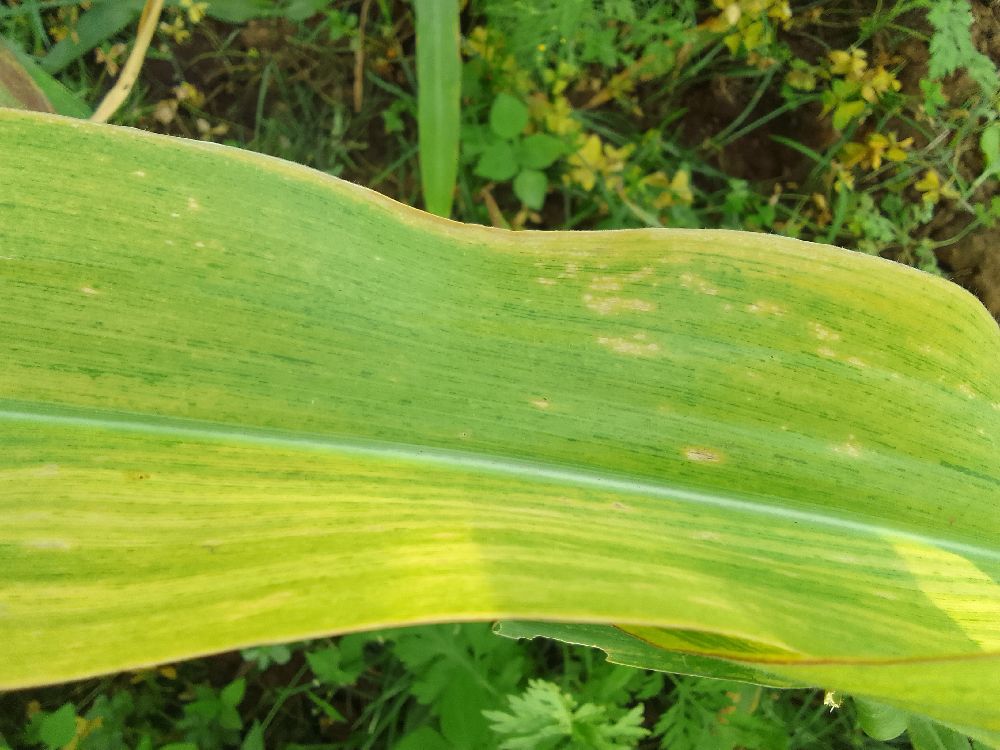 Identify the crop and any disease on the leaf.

maize, maize lethal necrosis
